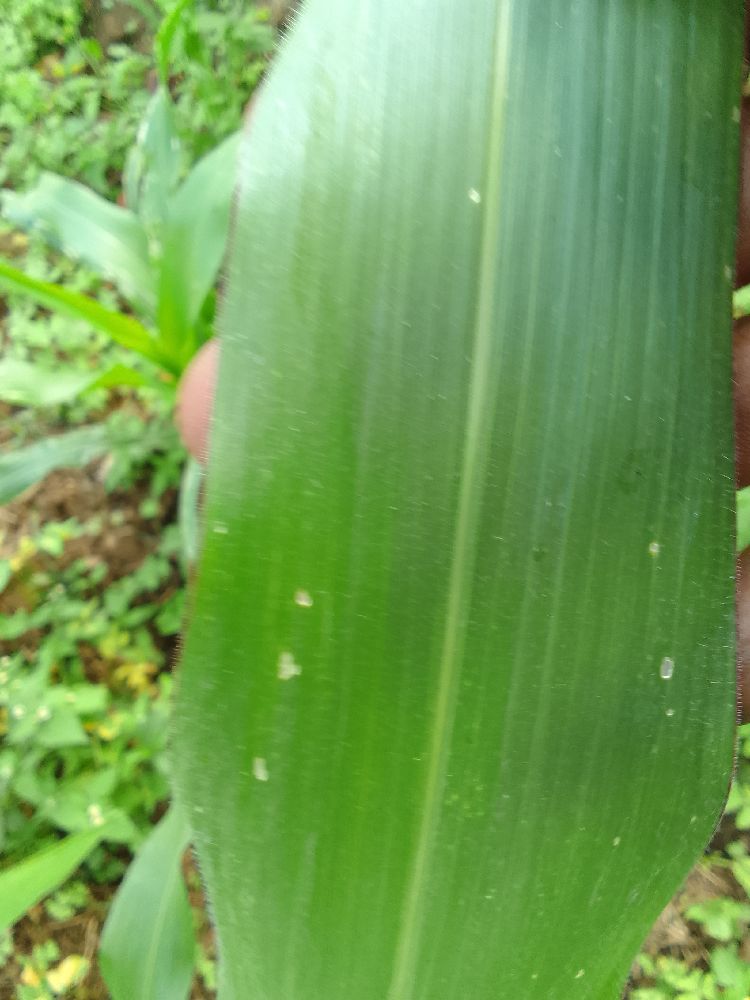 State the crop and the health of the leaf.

maize, healthy
